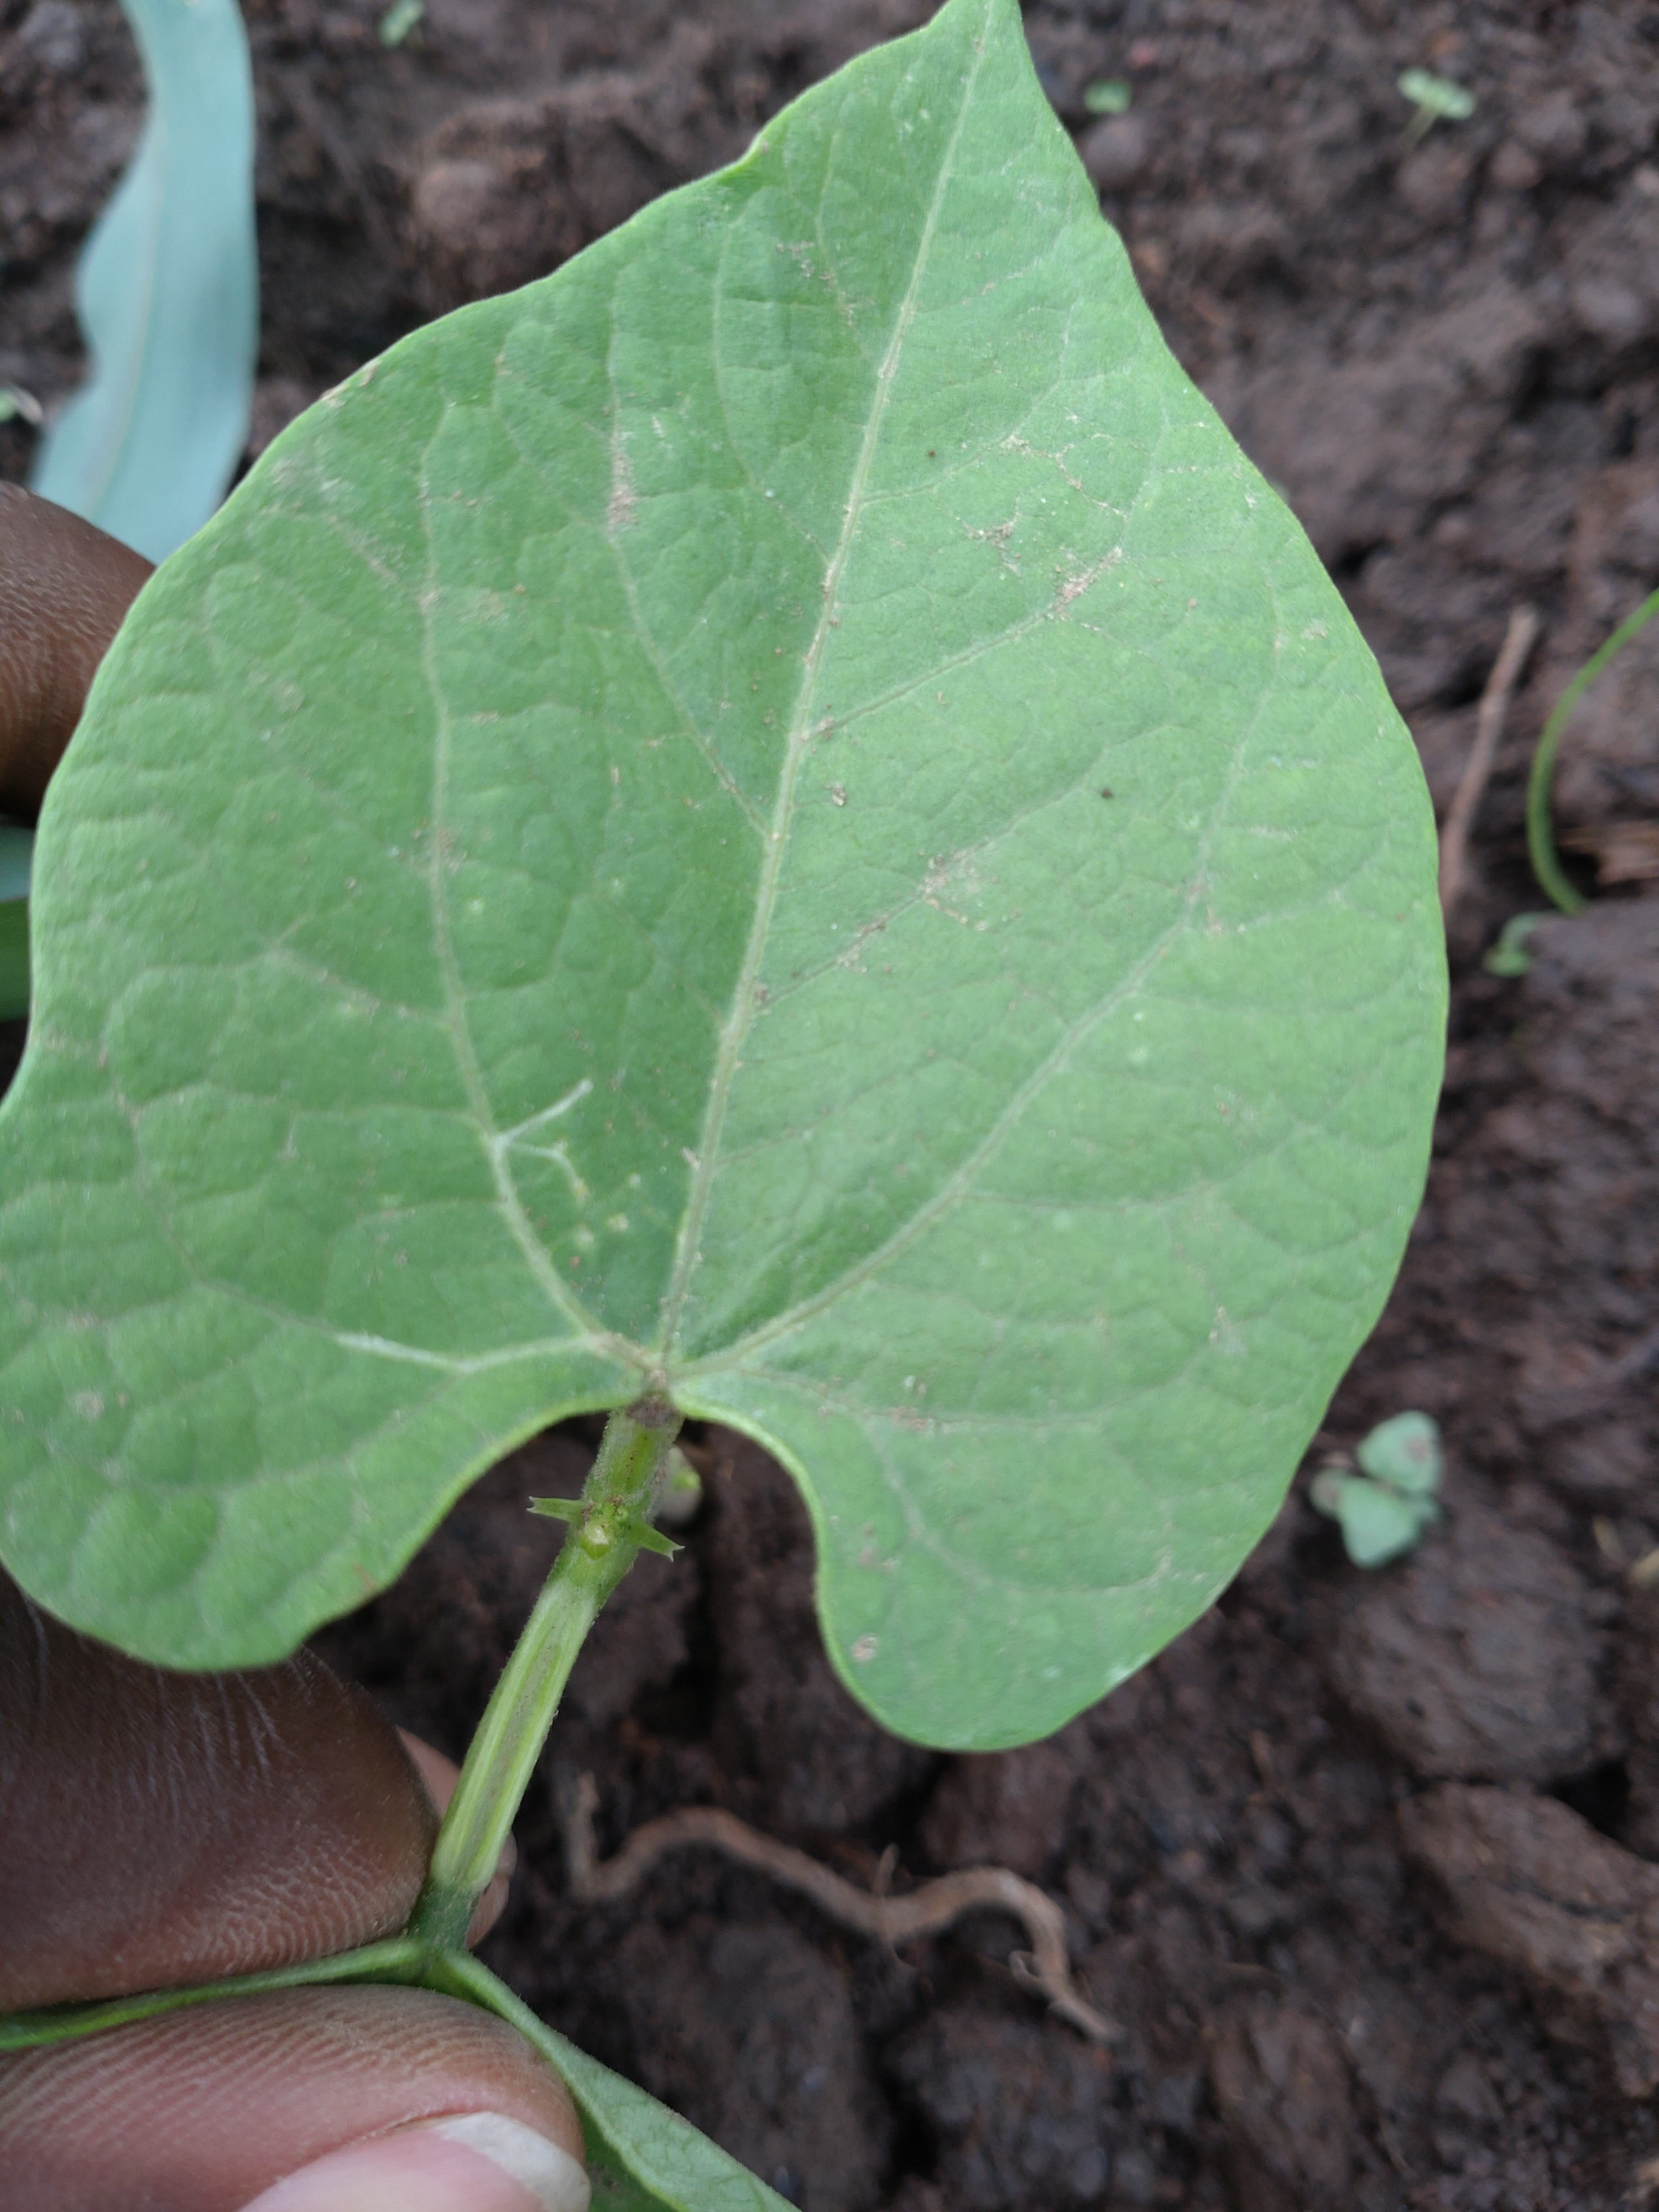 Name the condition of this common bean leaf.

healthy
